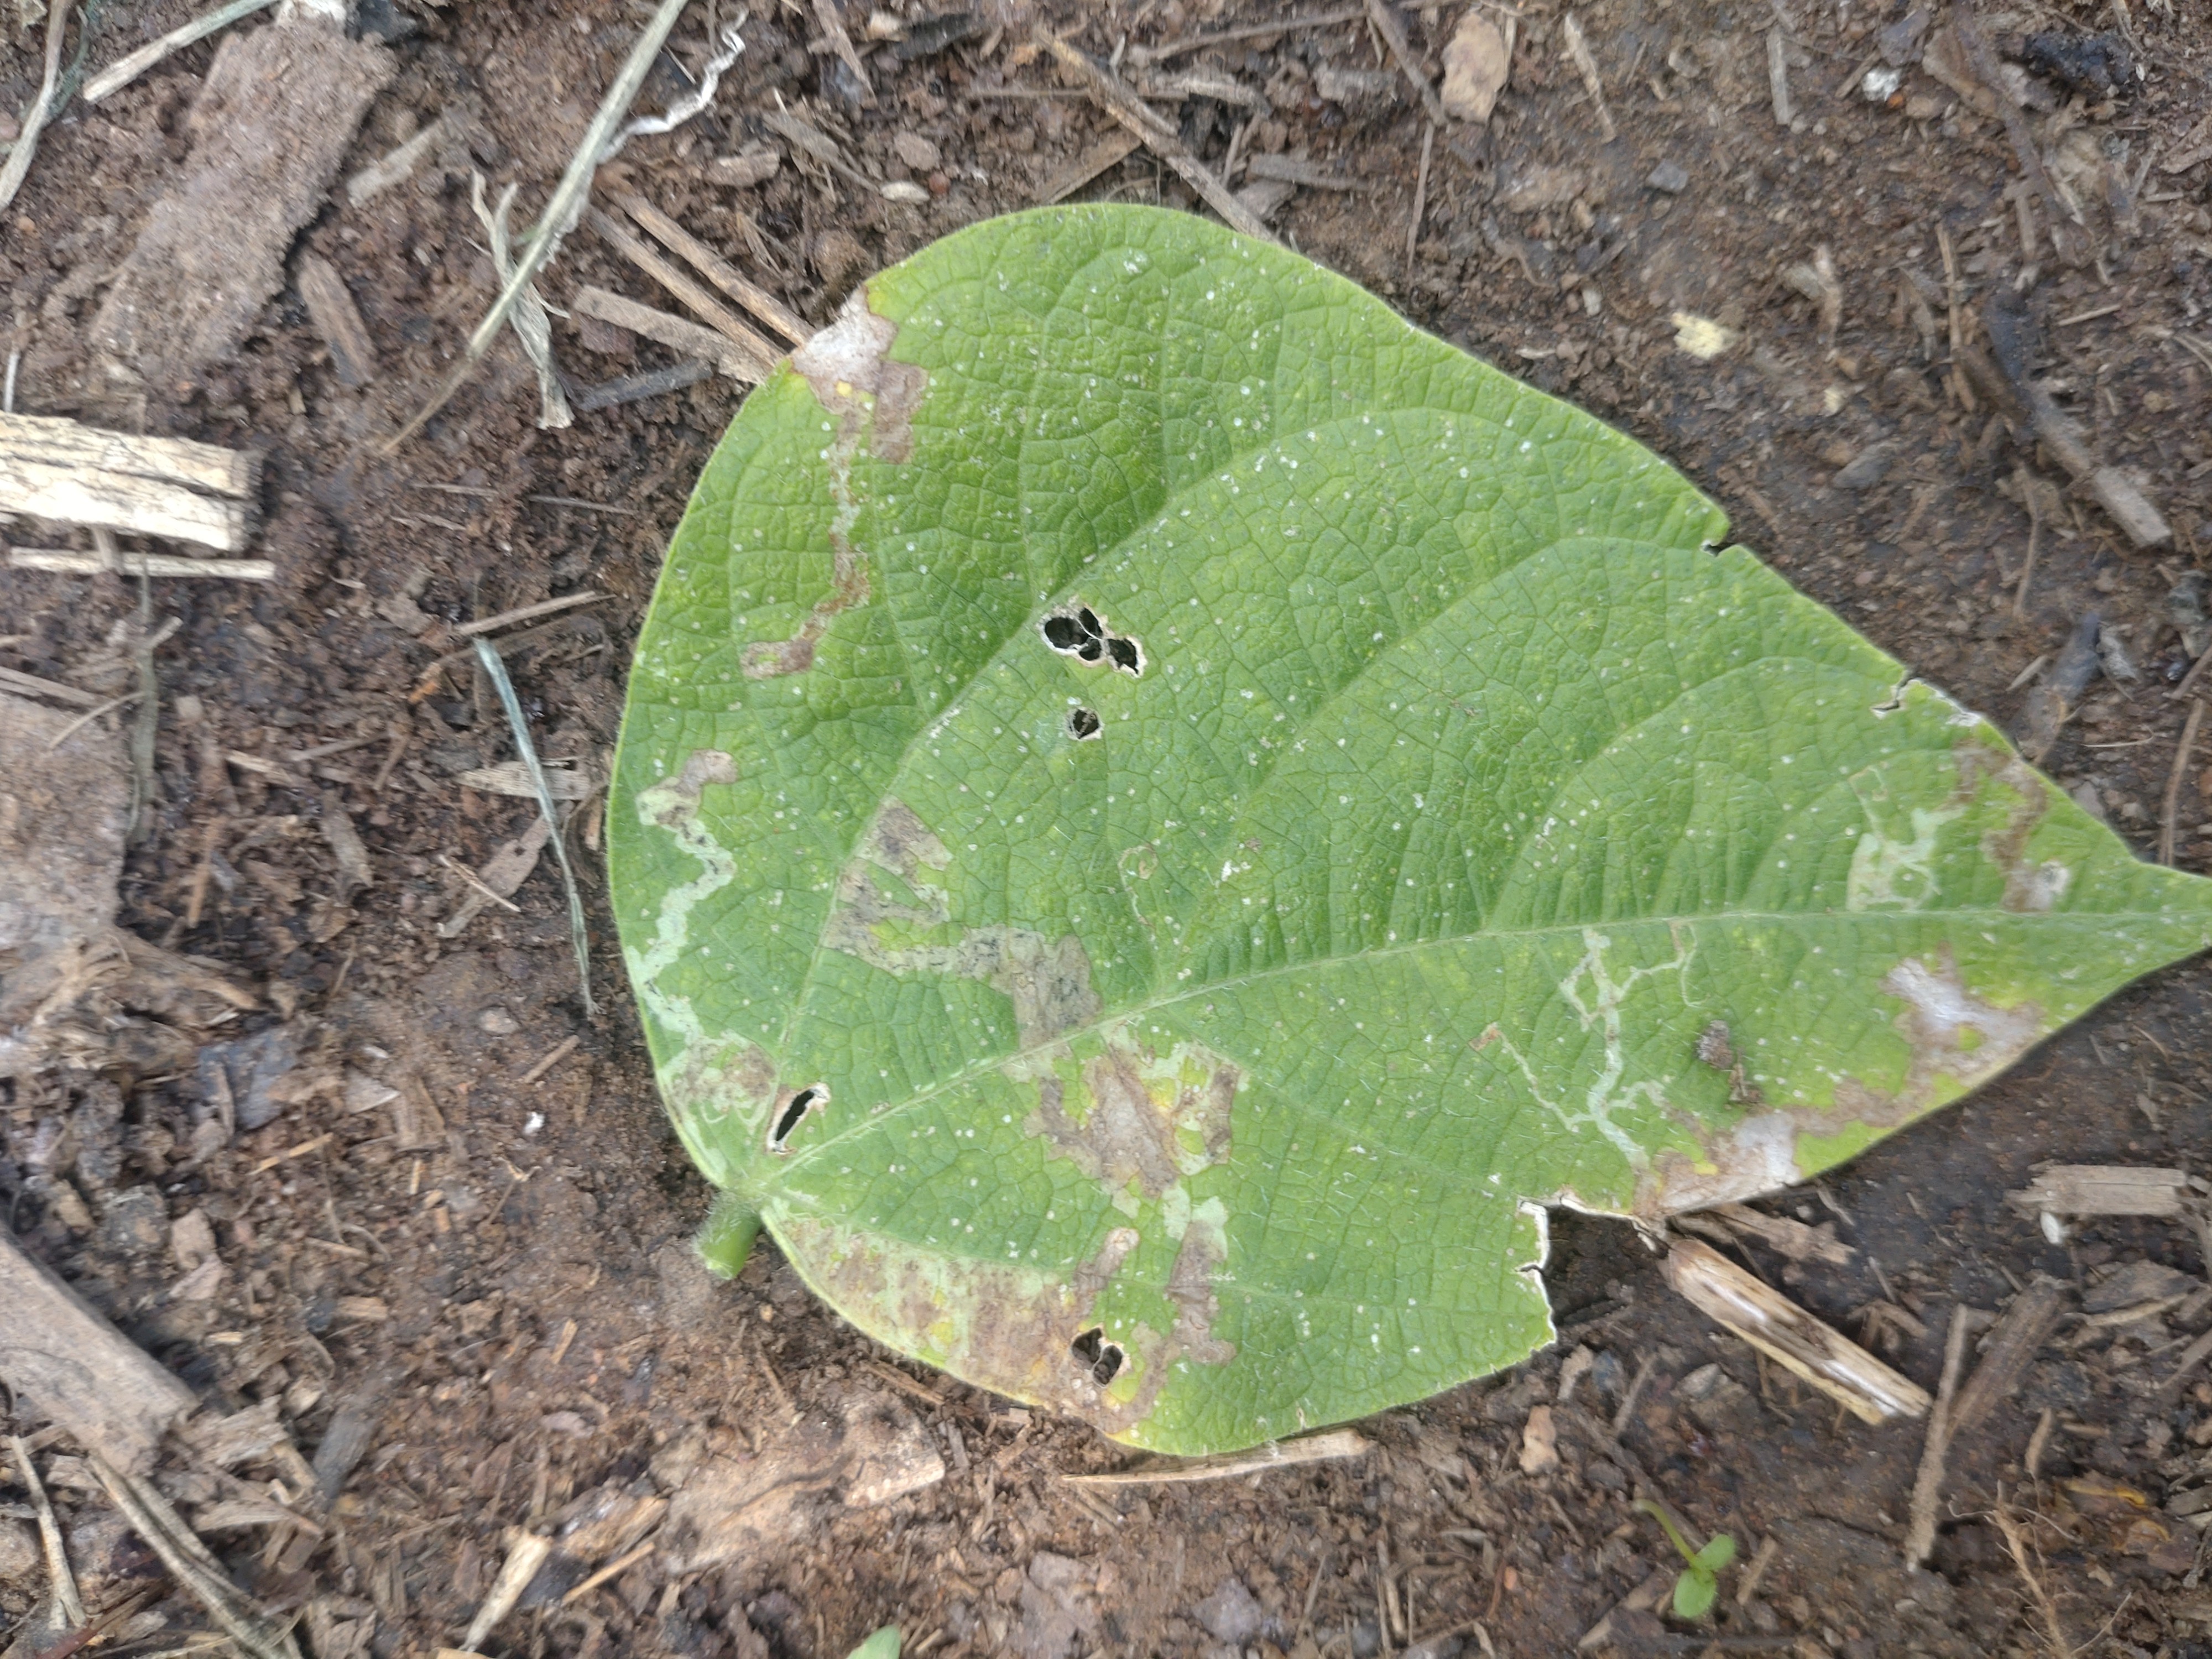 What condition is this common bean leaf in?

anthracnose
